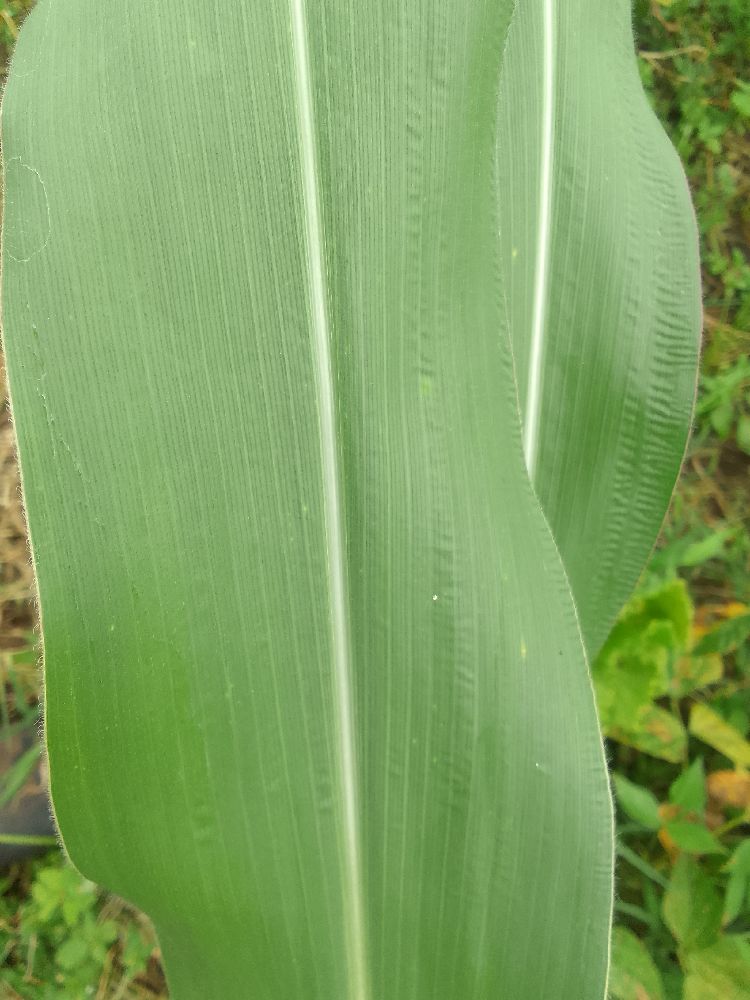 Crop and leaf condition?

maize, healthy
